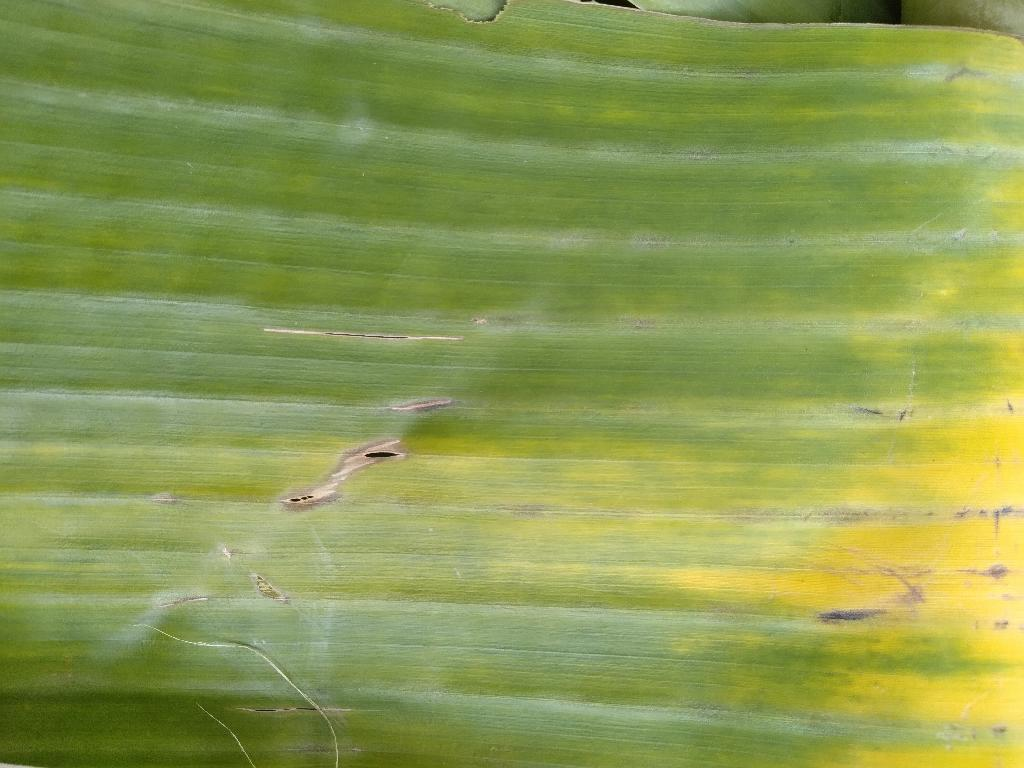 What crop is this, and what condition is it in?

banana, fusarium wilt race 1
